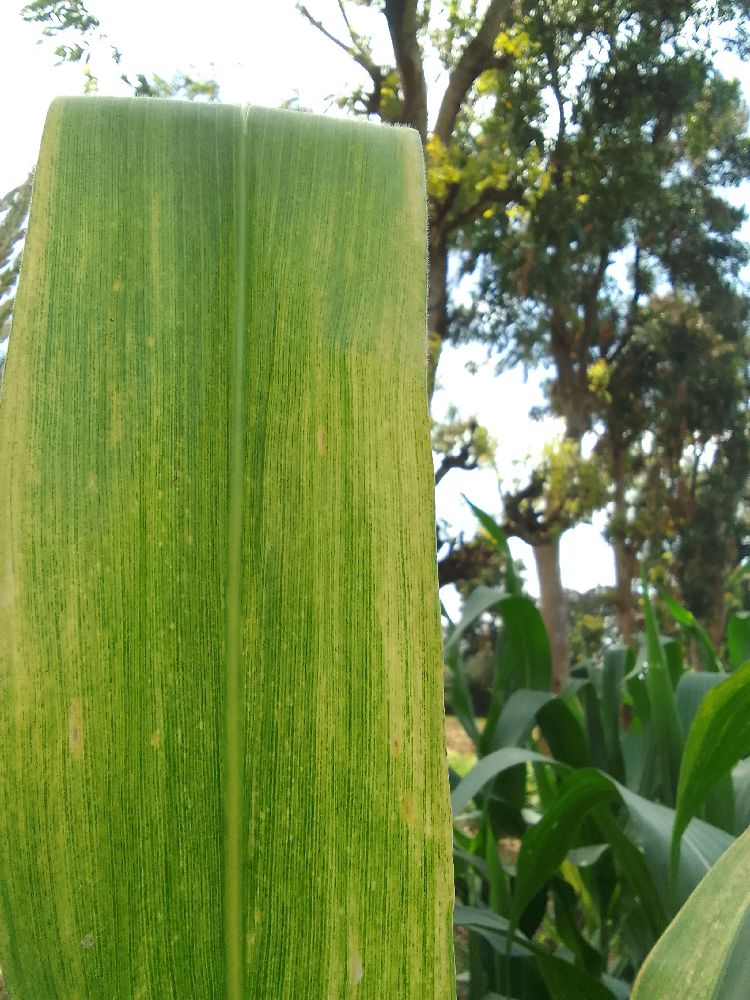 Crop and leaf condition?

maize, maize lethal necrosis
